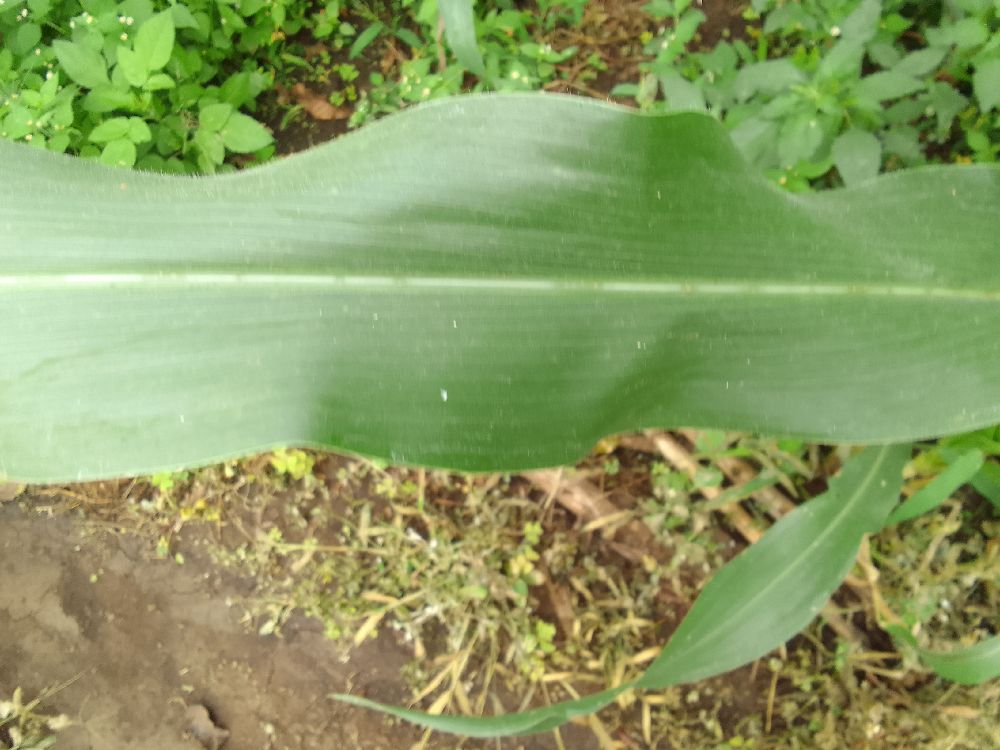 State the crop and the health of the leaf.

maize, healthy
